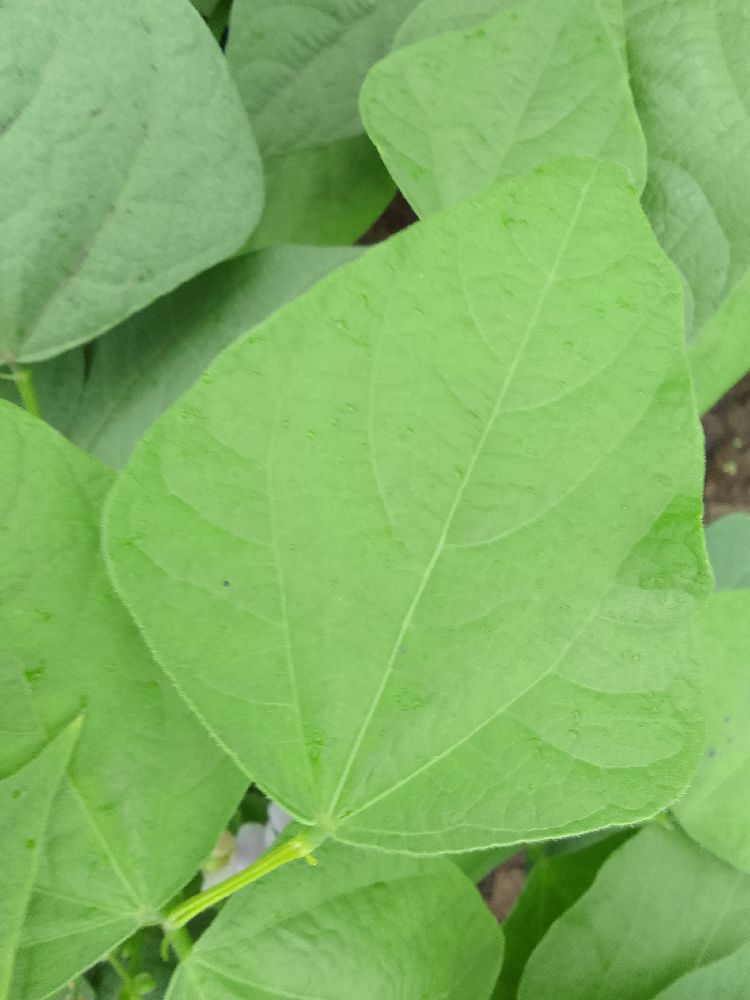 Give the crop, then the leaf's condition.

common bean, healthy
